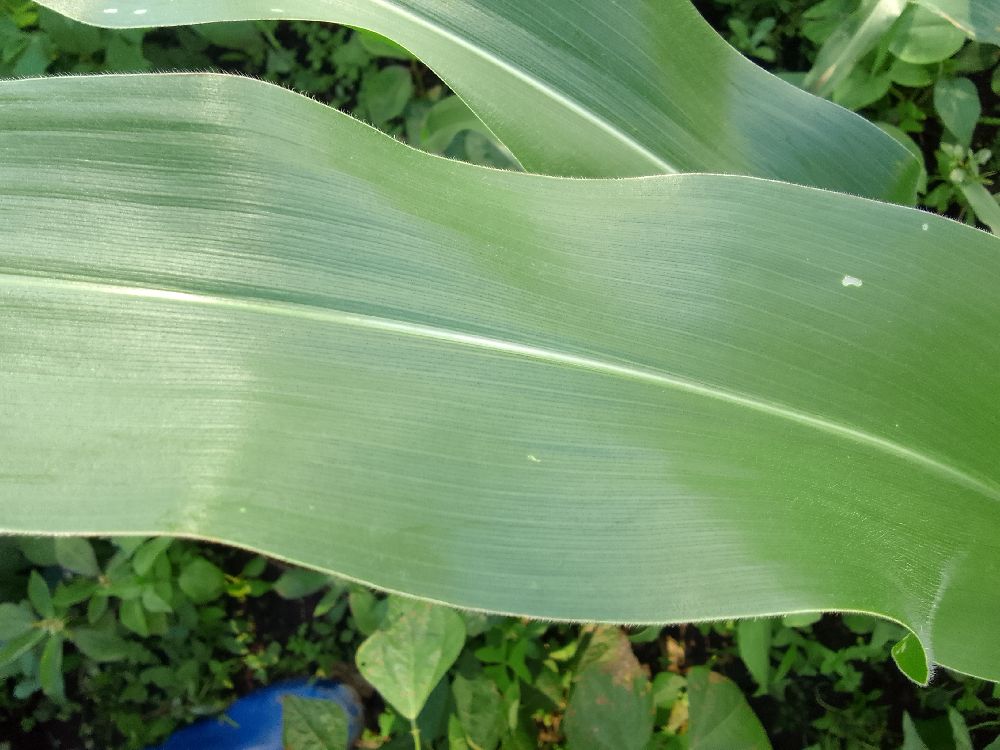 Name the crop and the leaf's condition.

maize, healthy
